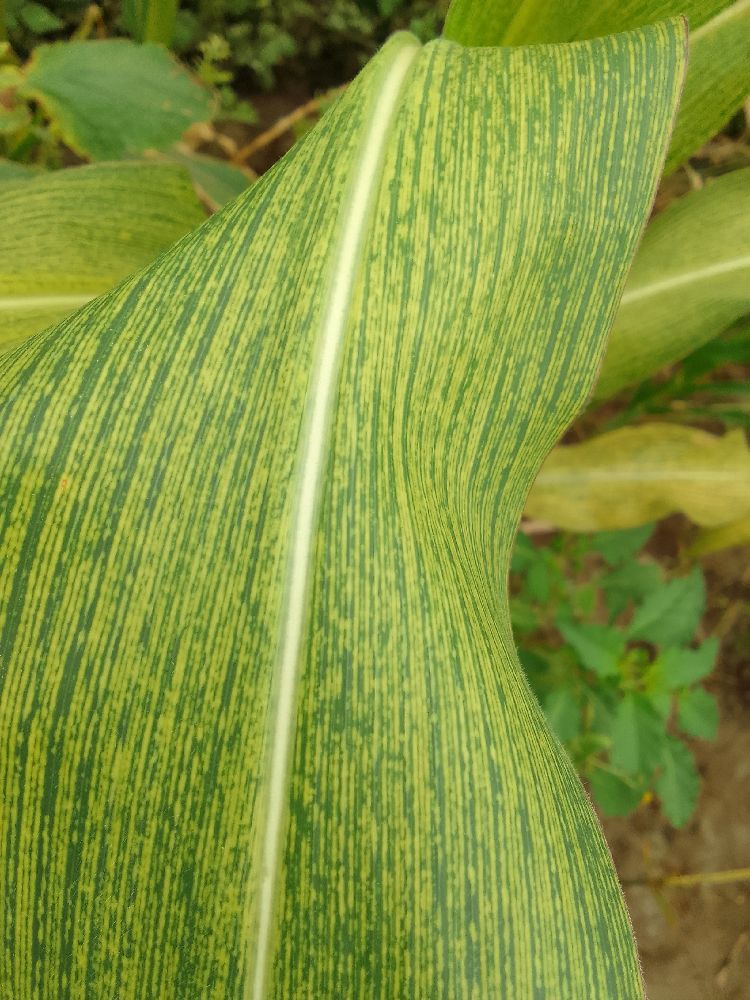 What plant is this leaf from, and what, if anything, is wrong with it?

maize, maize streak virus
